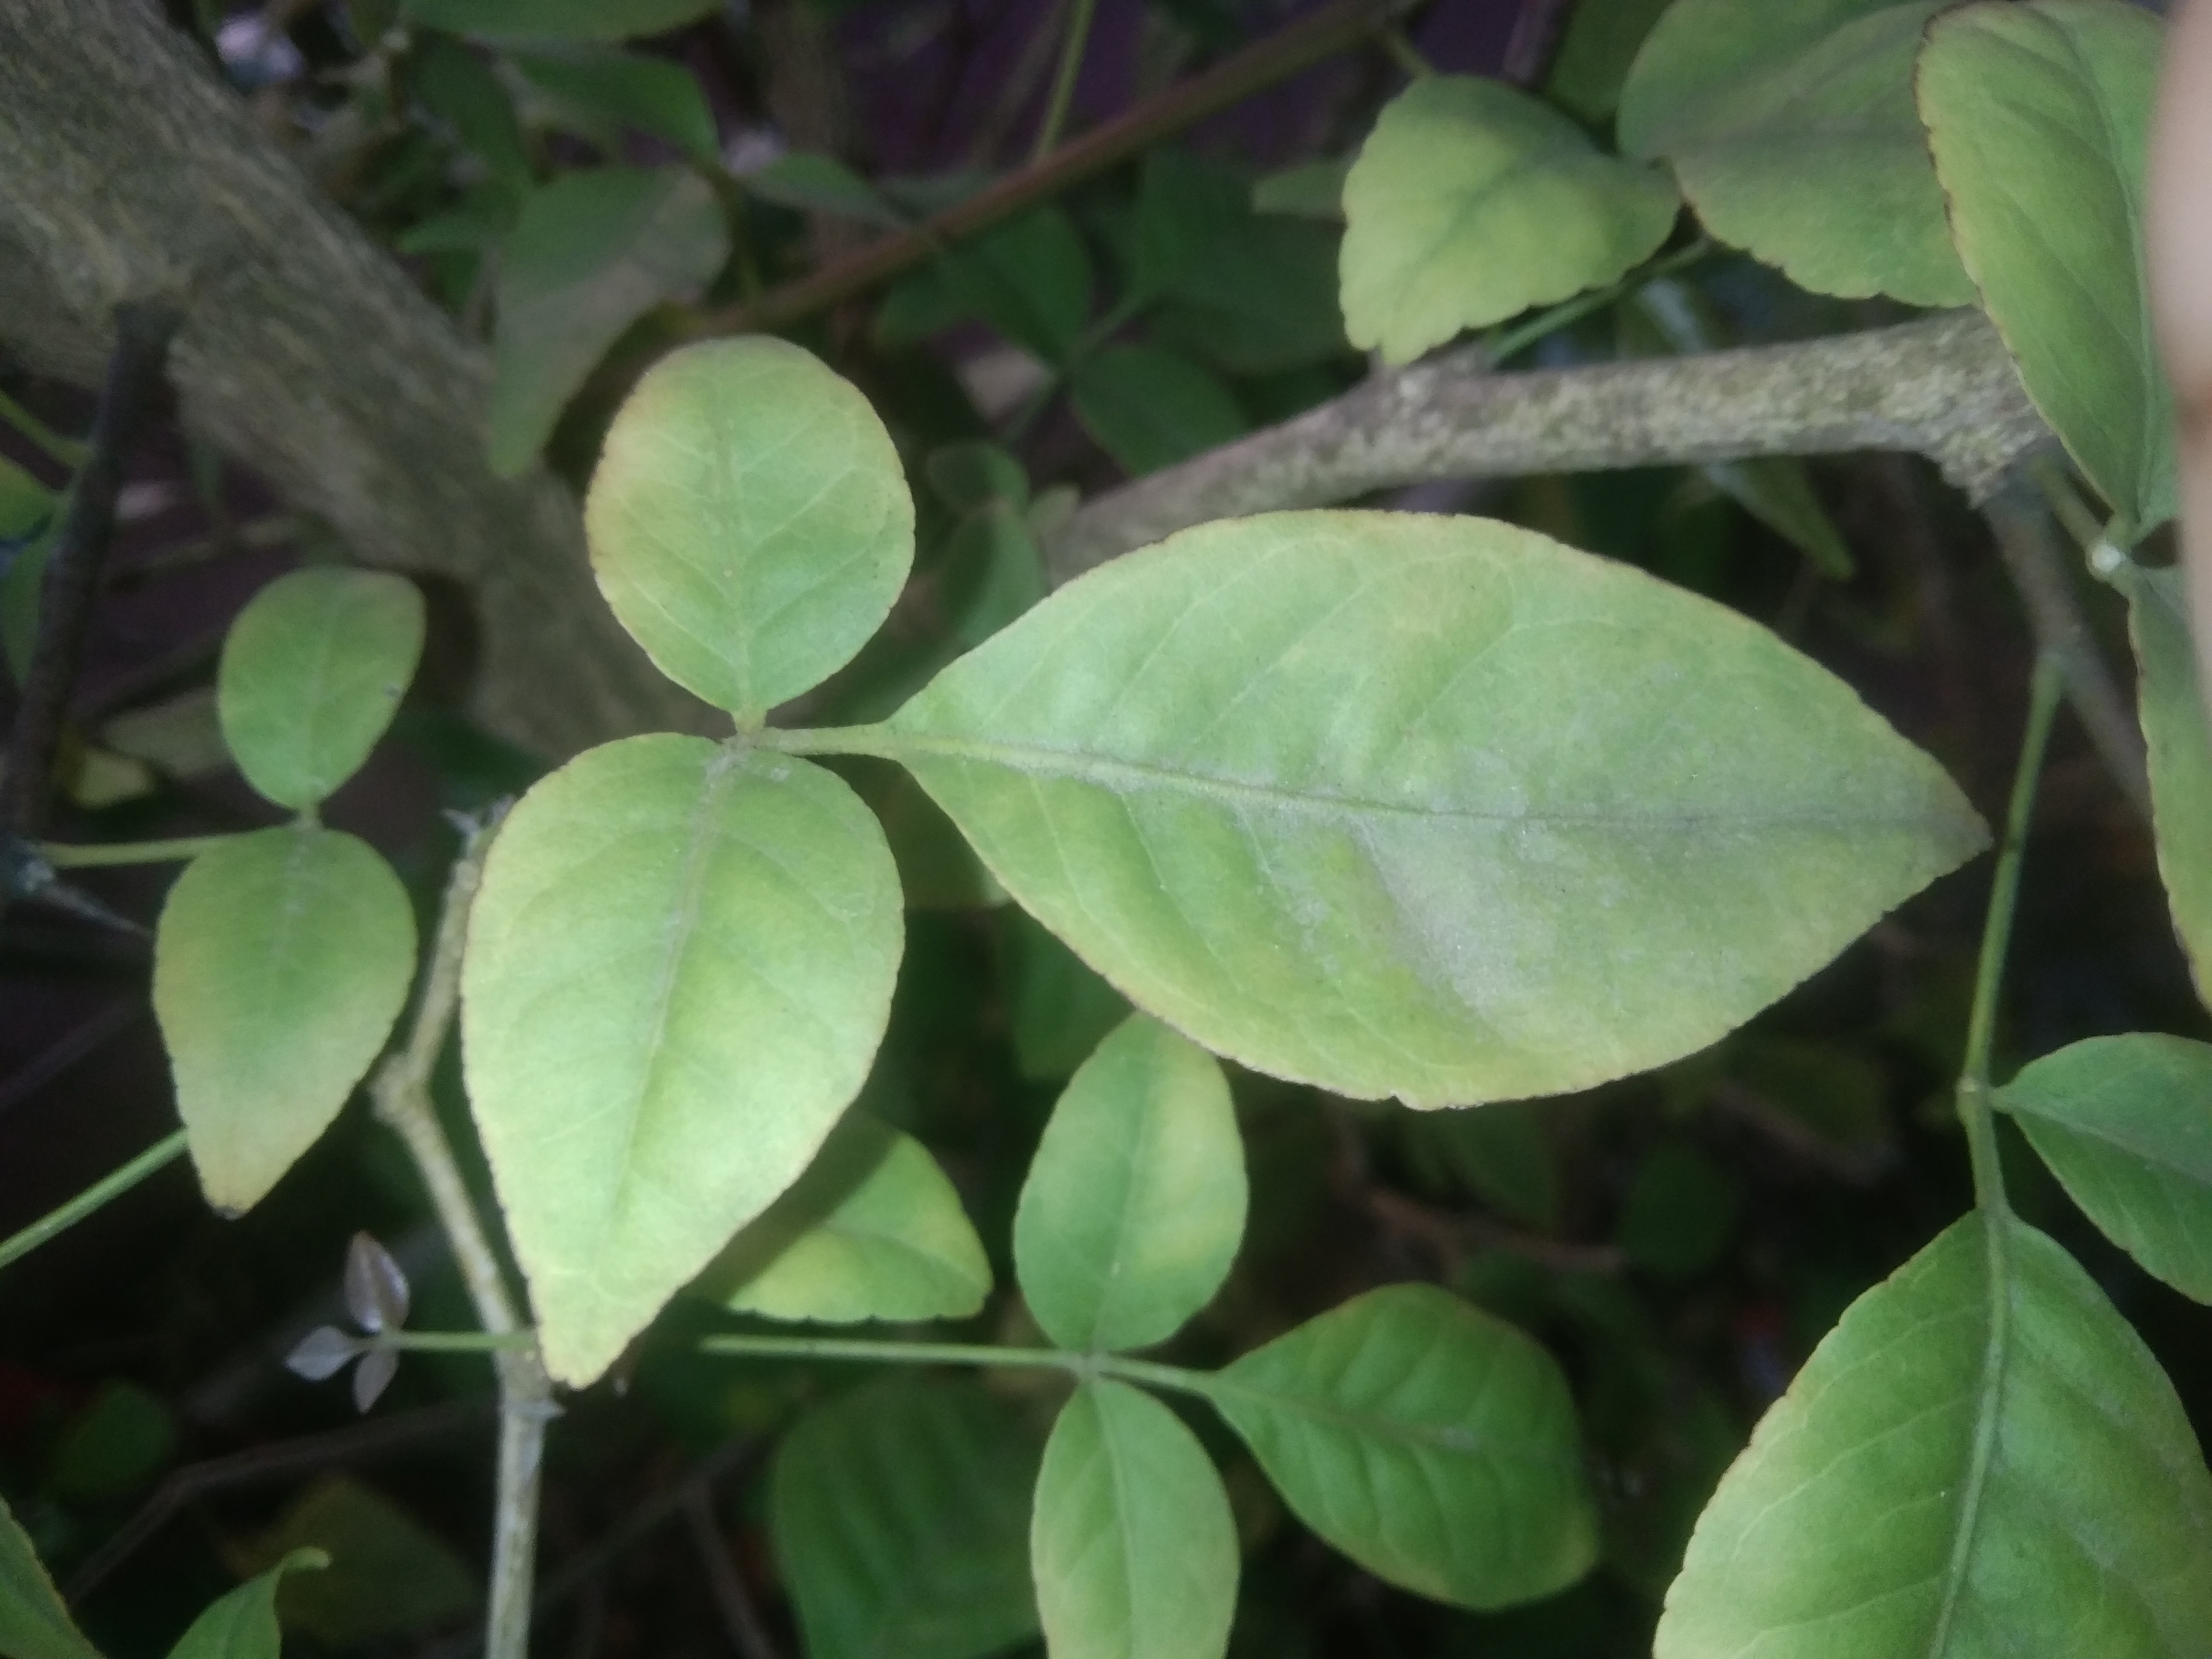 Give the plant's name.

wood apple
